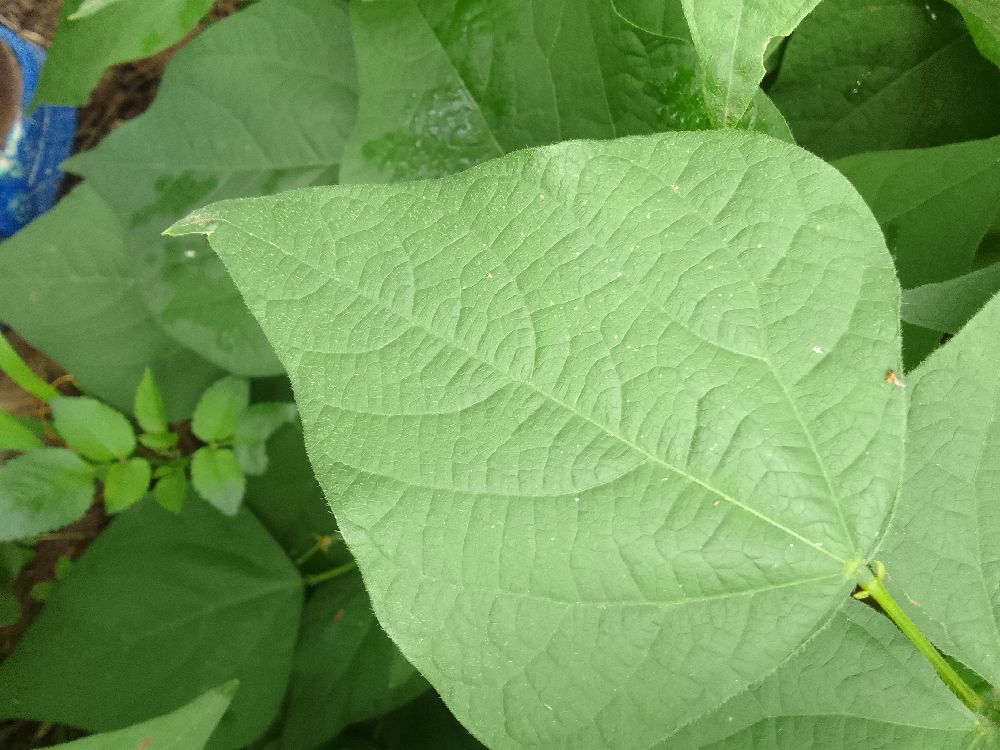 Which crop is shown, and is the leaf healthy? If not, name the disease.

common bean, healthy
